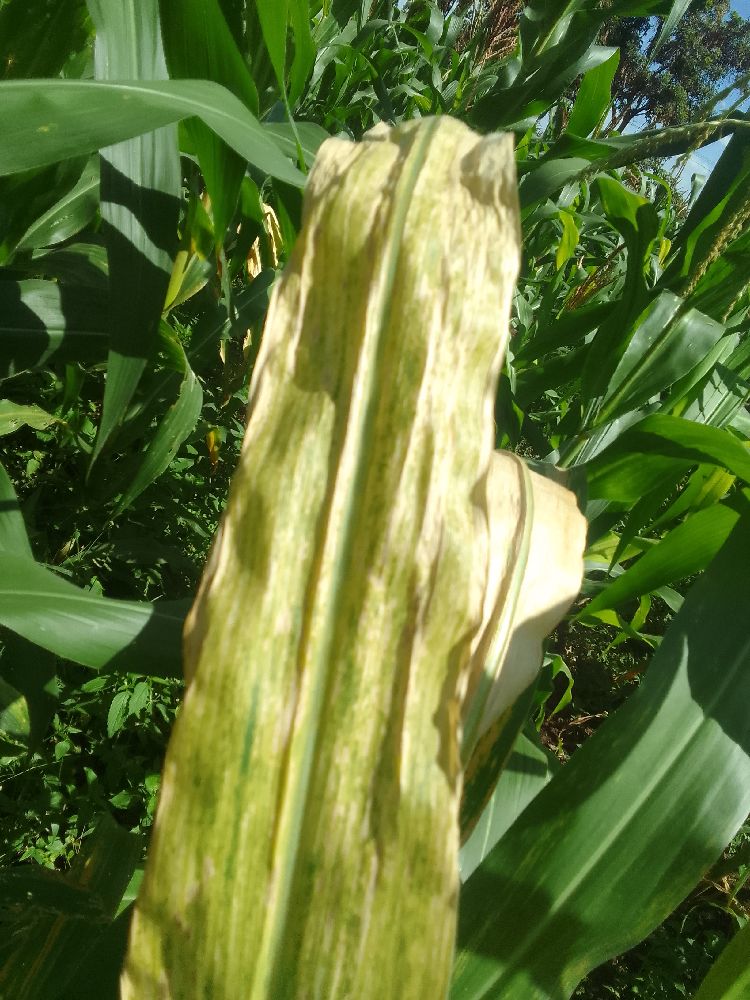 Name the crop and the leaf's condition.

maize, maize lethal necrosis
